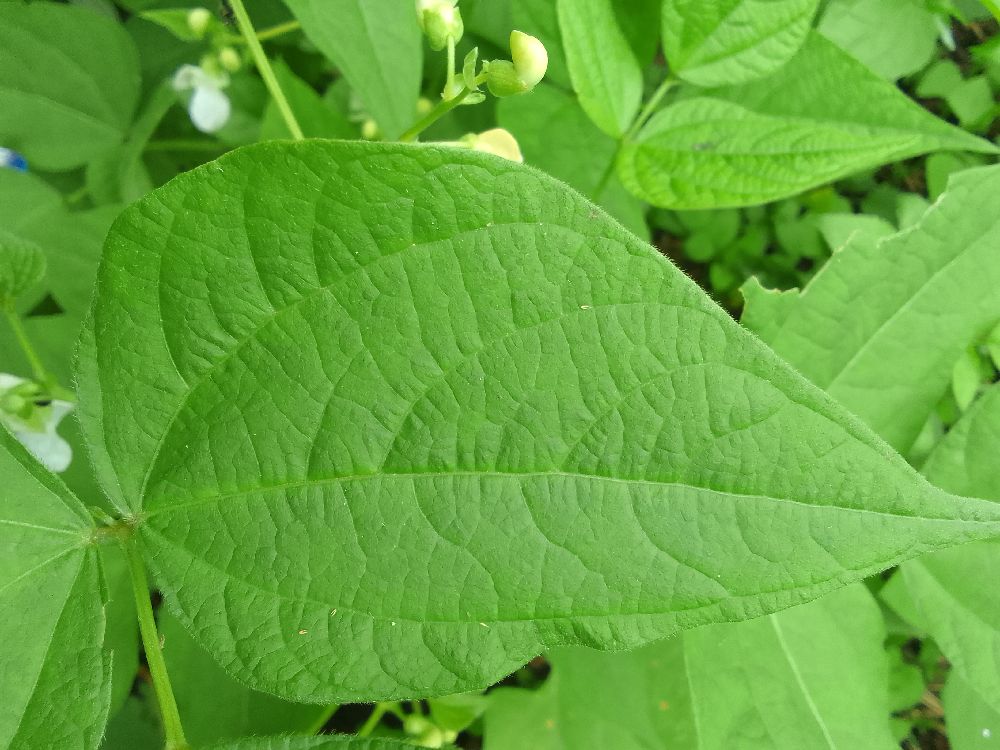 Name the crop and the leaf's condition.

common bean, healthy
